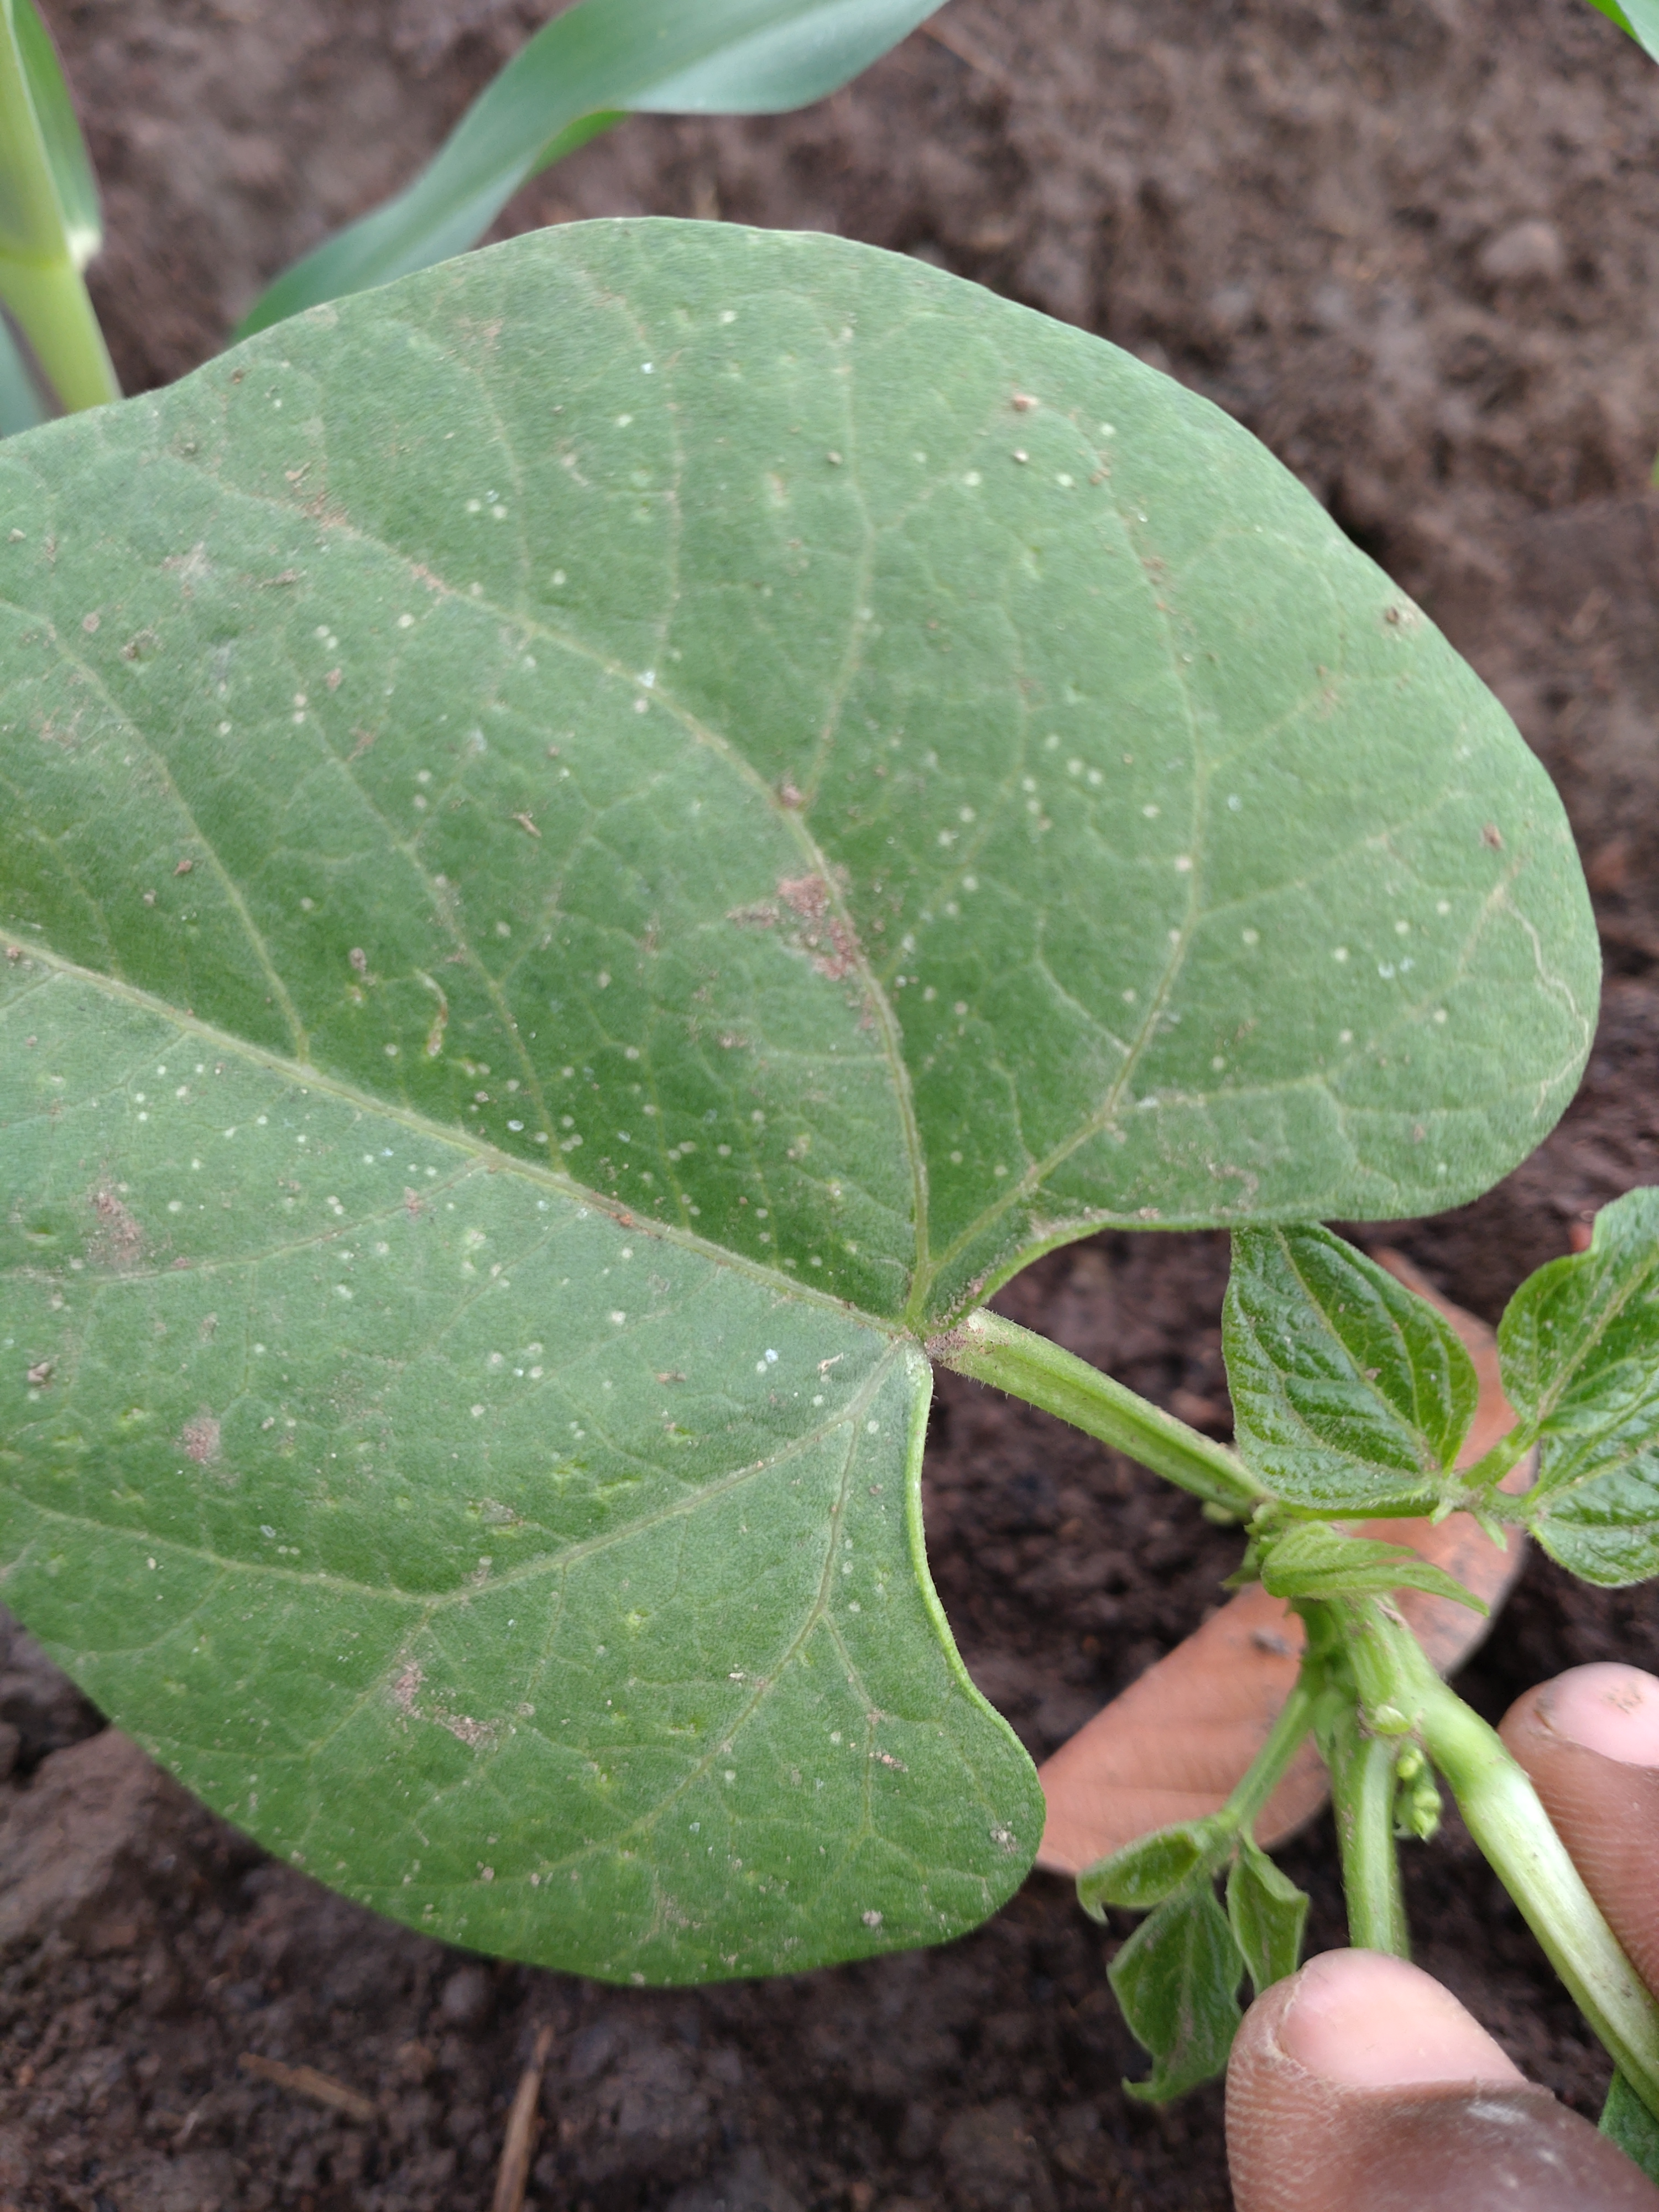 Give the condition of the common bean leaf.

healthy
